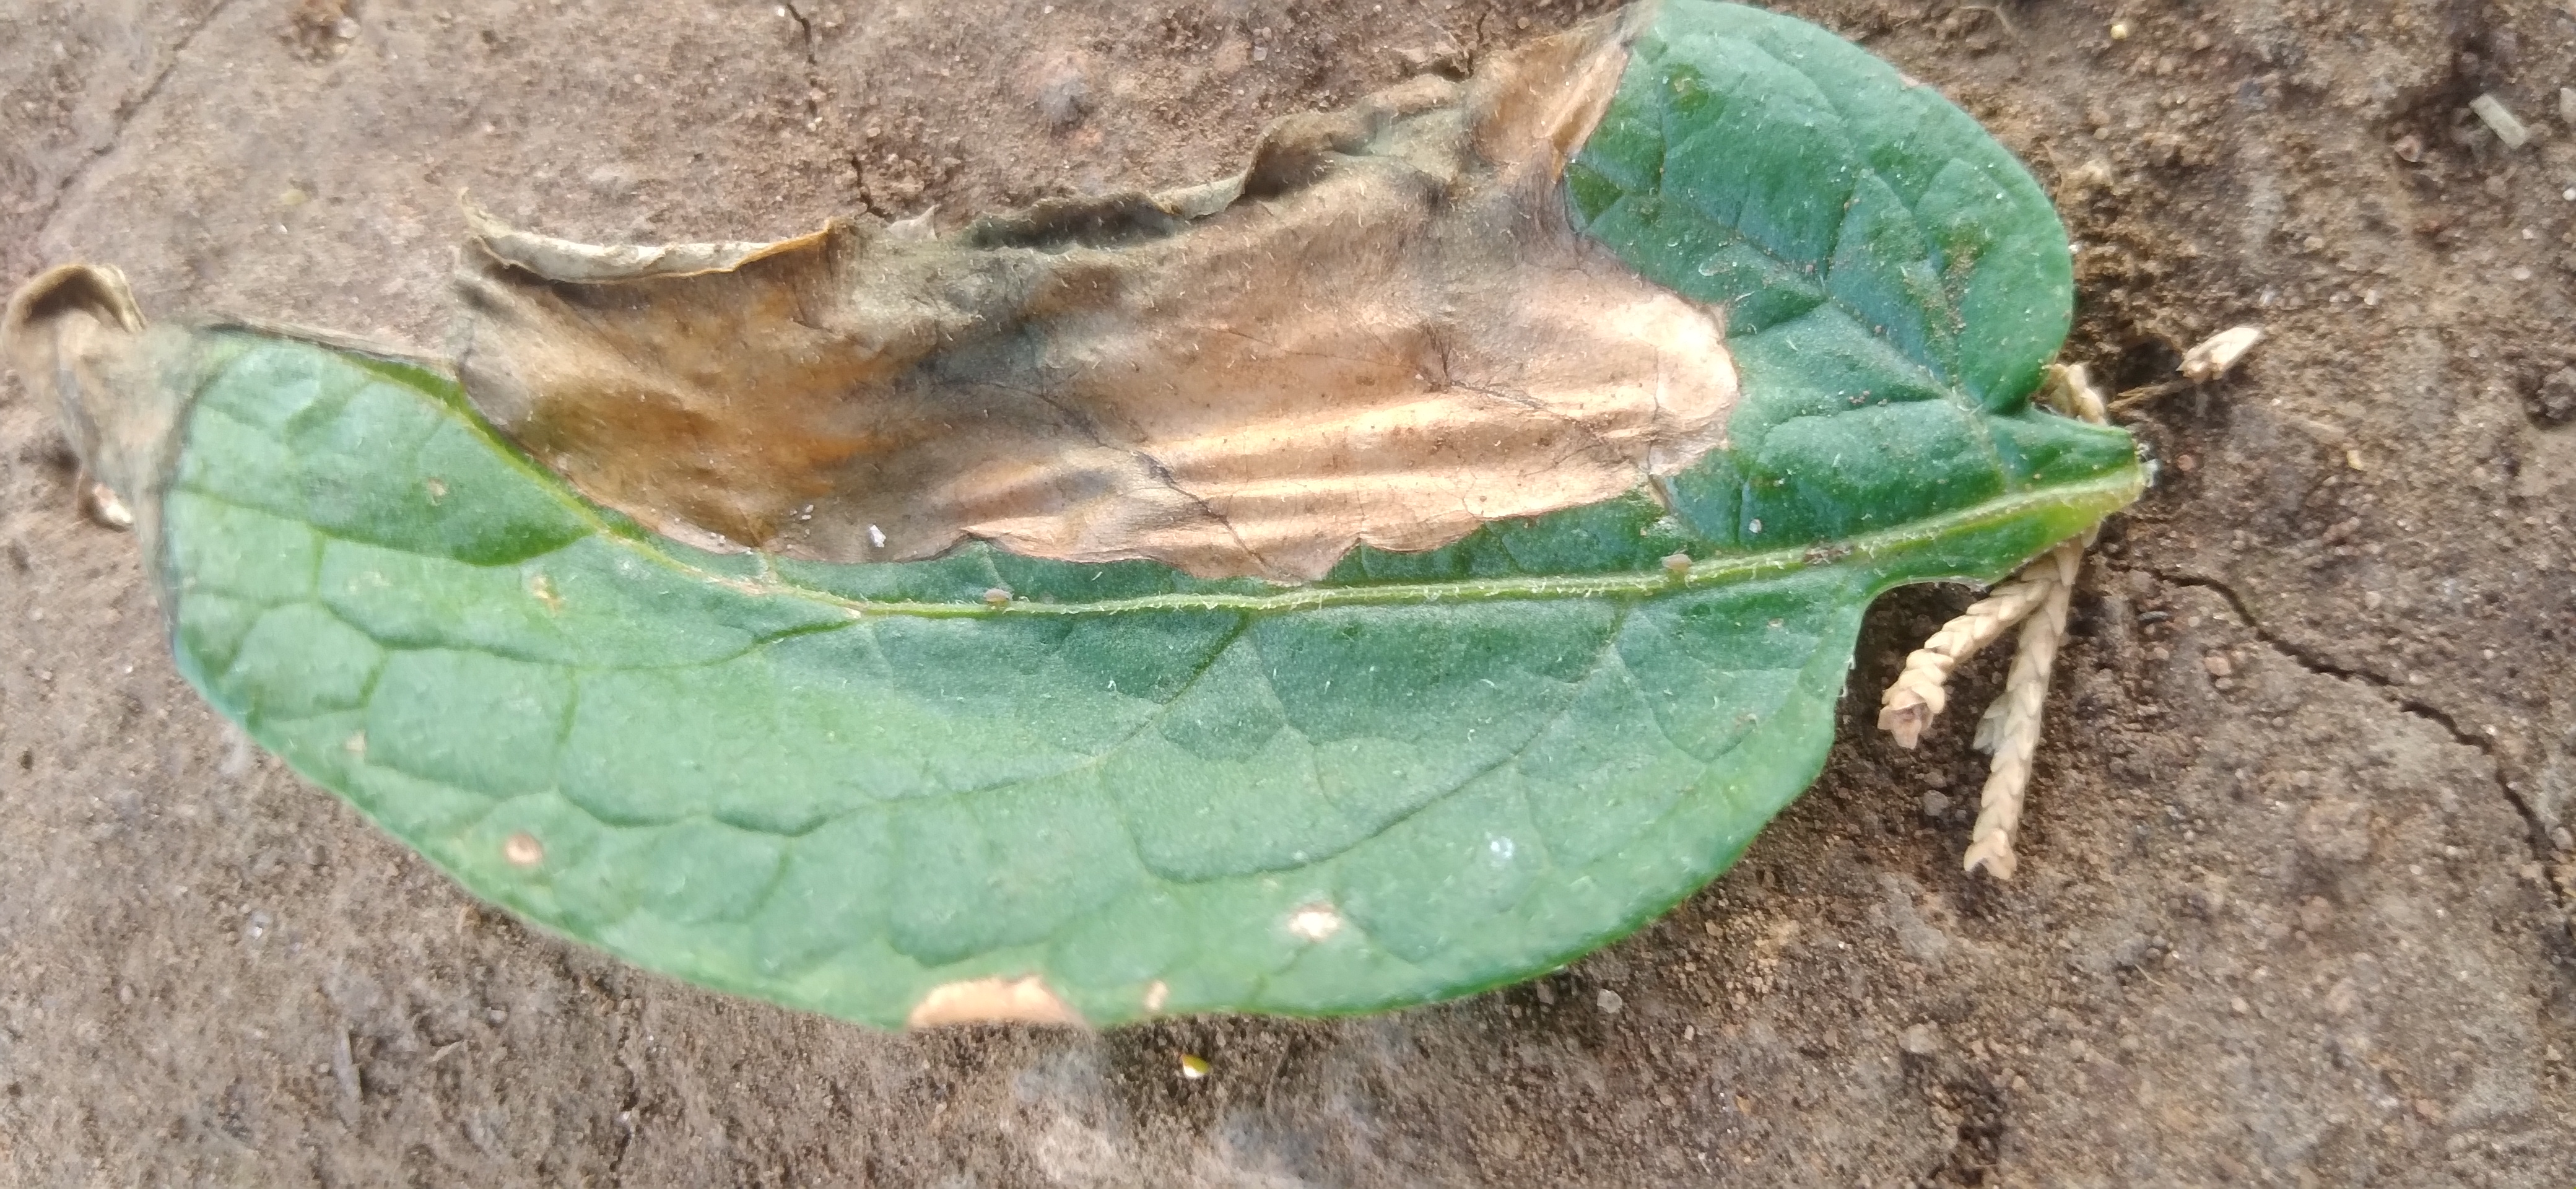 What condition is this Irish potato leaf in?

early blight
